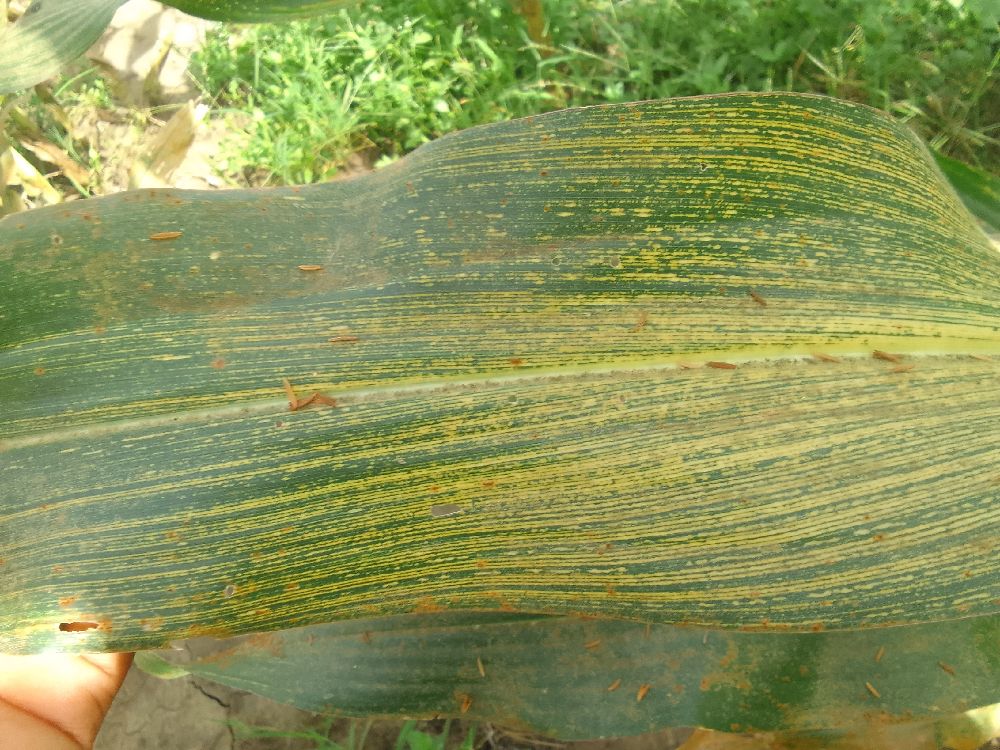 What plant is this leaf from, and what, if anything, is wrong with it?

maize, maize streak virus
